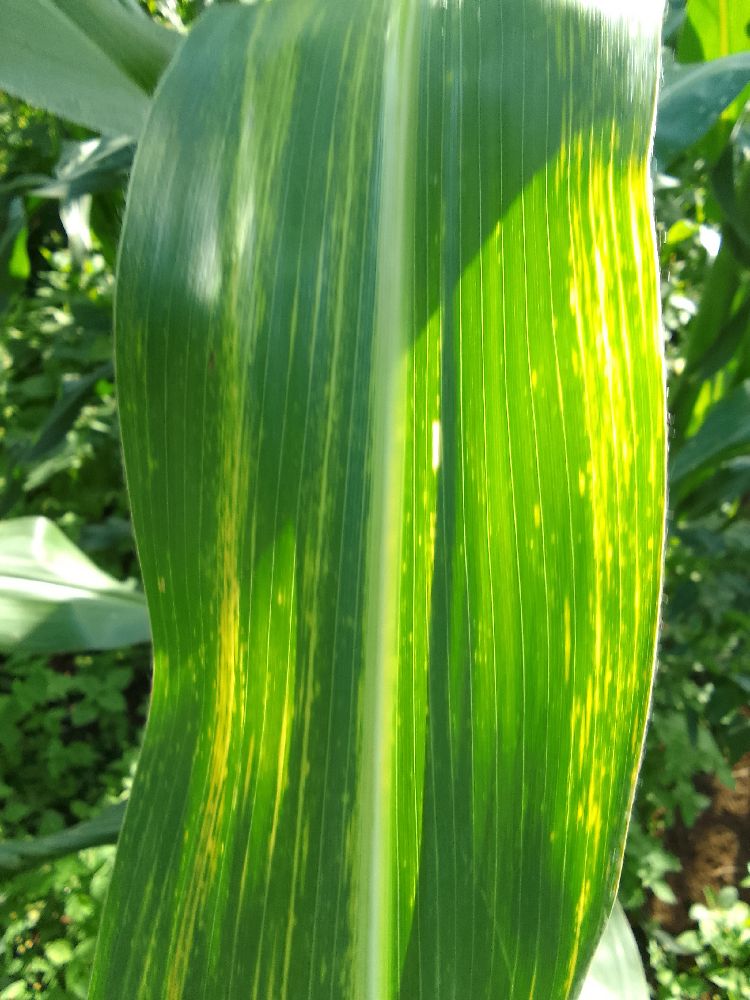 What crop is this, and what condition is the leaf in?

maize, maize lethal necrosis
